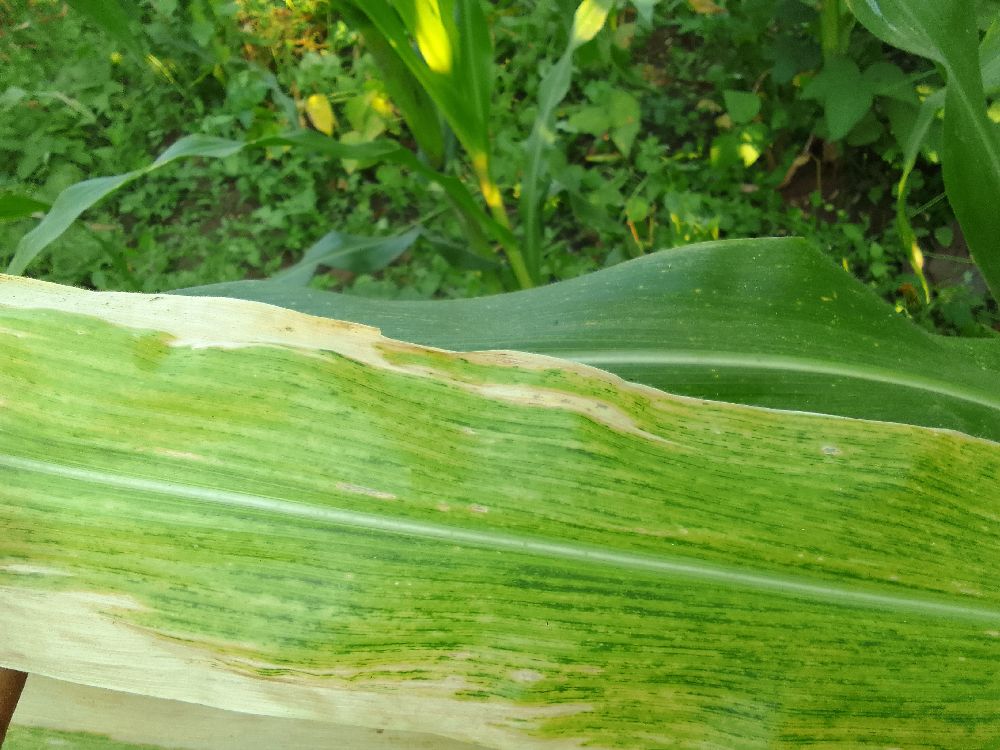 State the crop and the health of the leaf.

maize, maize lethal necrosis
